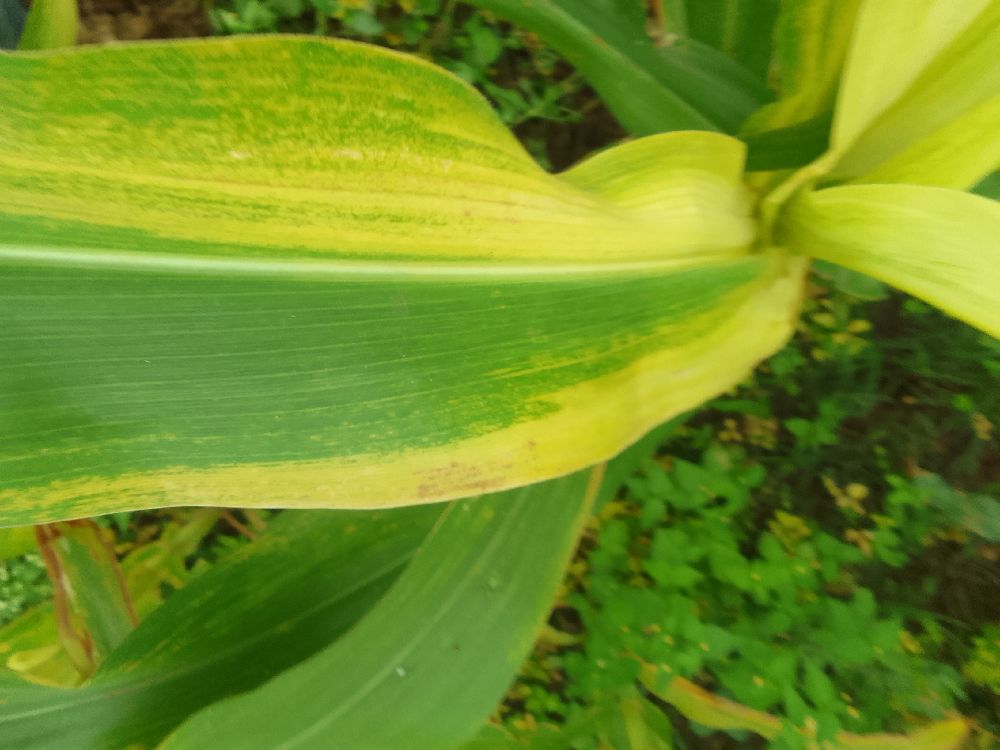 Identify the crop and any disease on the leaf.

maize, maize lethal necrosis
